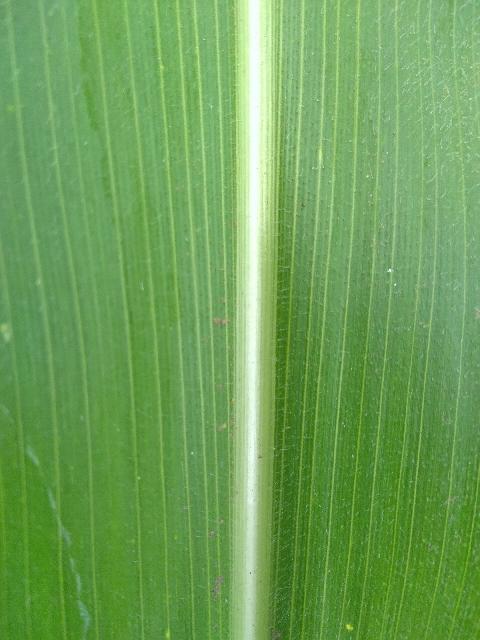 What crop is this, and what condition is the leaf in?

maize, healthy
